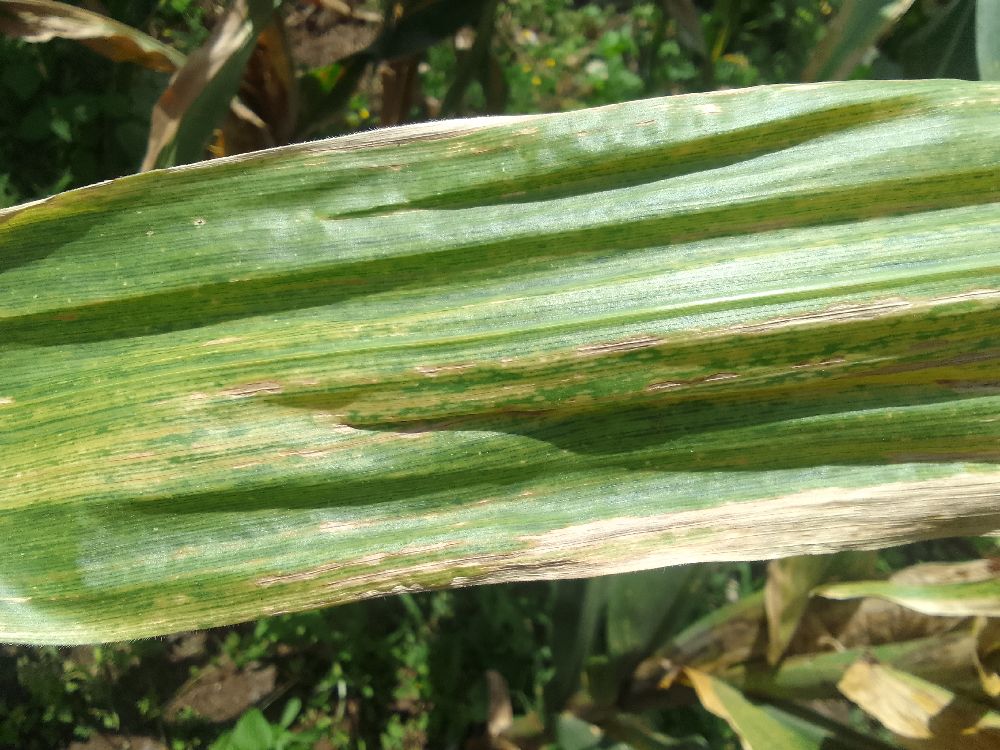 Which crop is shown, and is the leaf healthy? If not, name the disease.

maize, maize lethal necrosis
